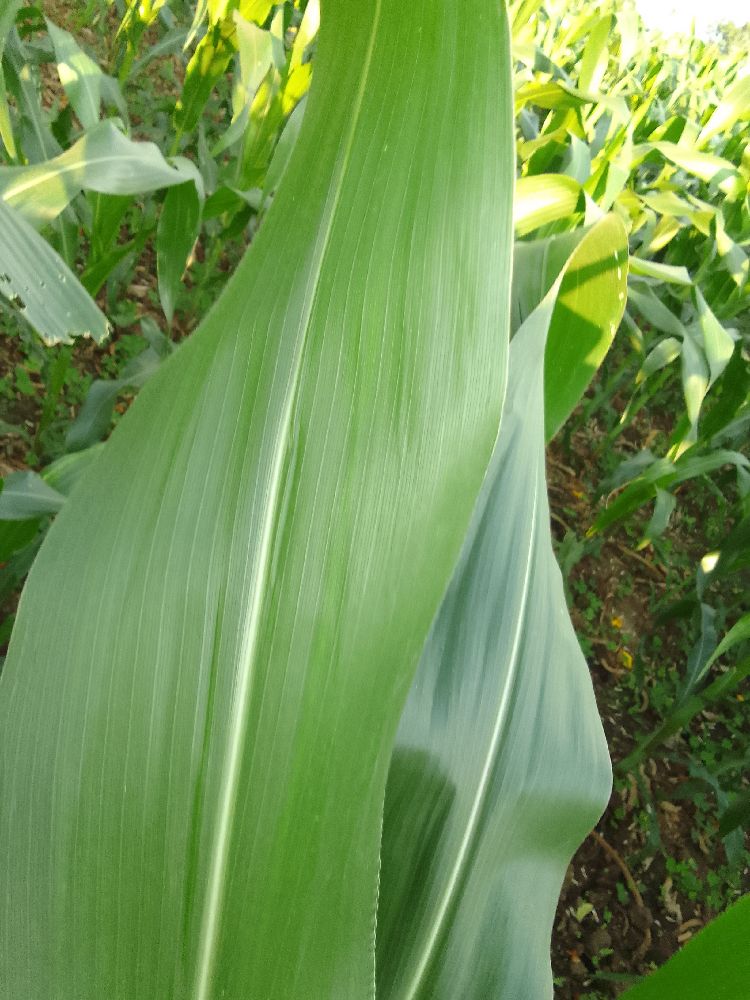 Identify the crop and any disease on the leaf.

maize, healthy
